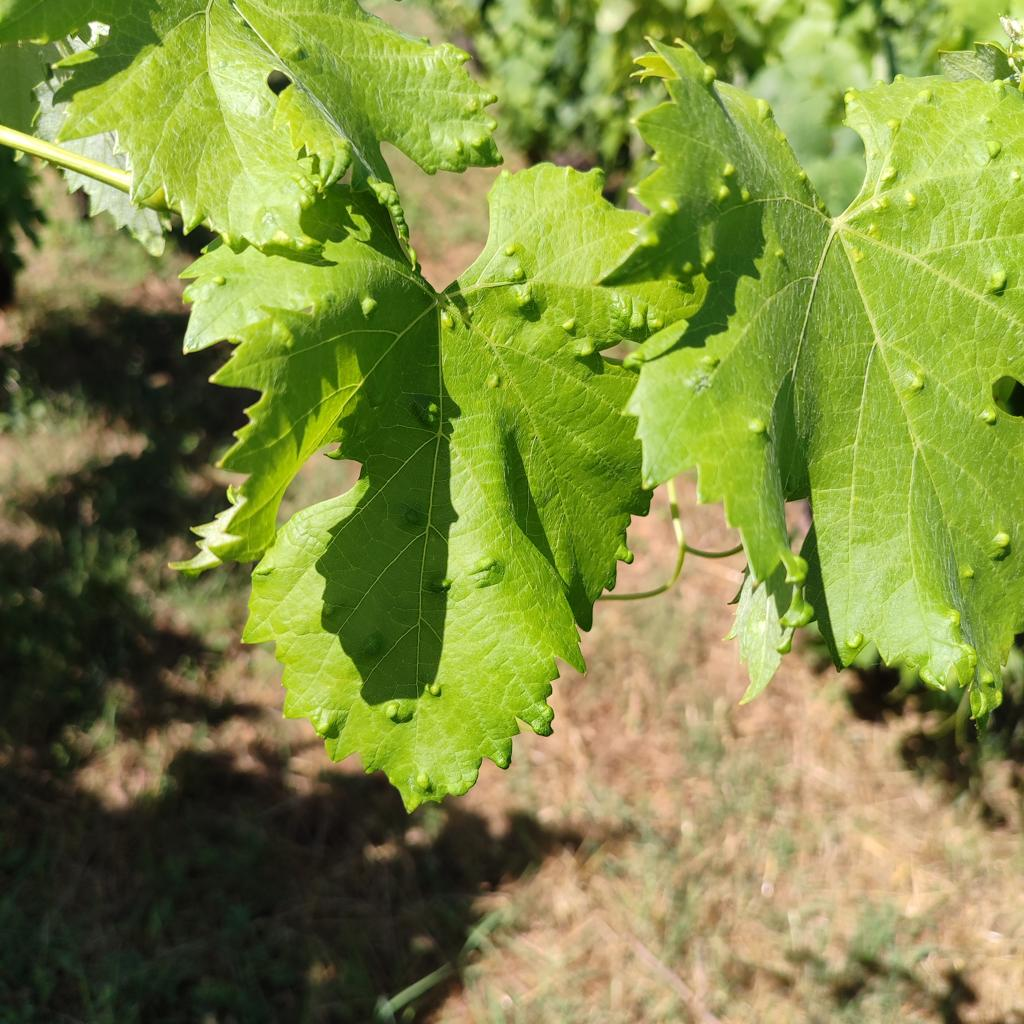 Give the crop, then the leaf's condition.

grapevine, erineum mite
